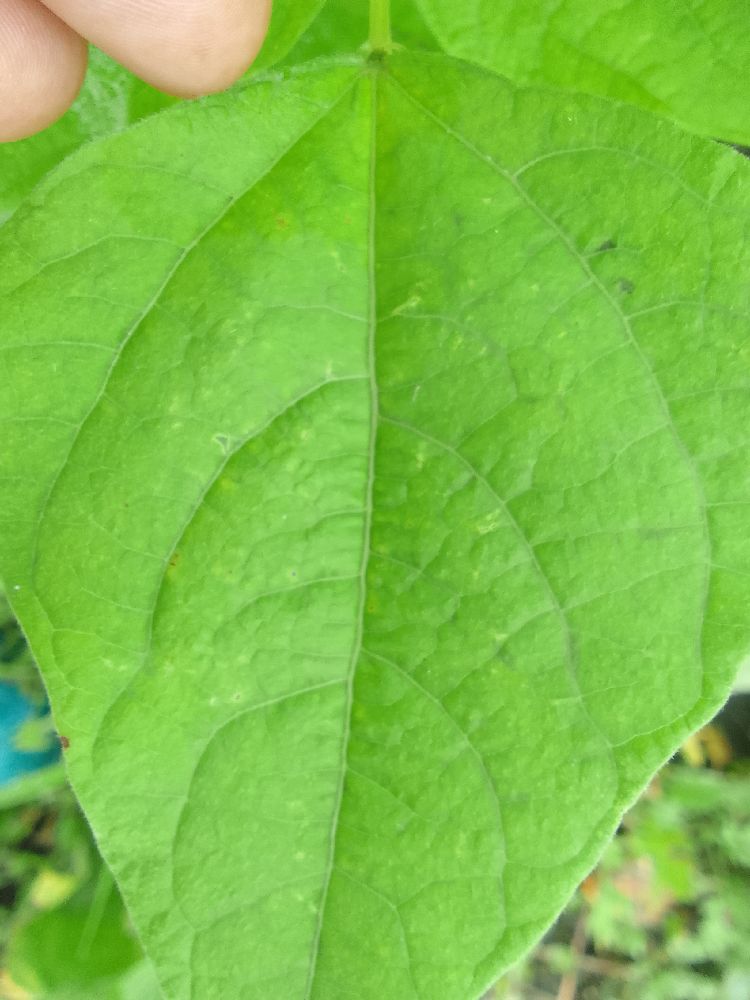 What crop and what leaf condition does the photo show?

common bean, healthy
